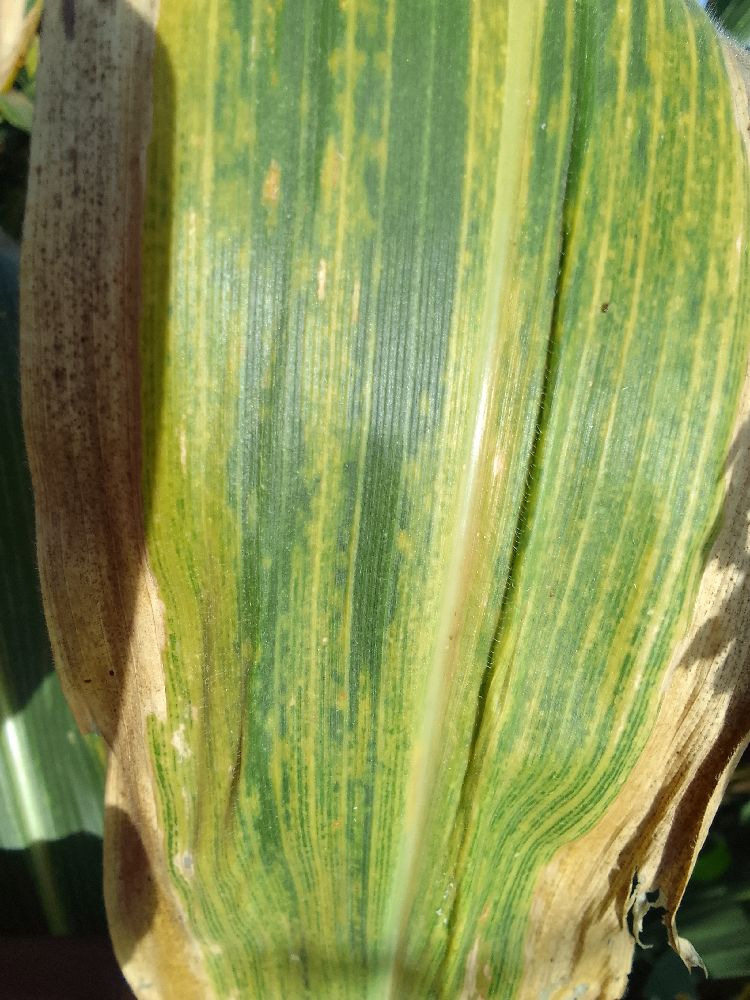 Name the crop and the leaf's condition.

maize, maize lethal necrosis
